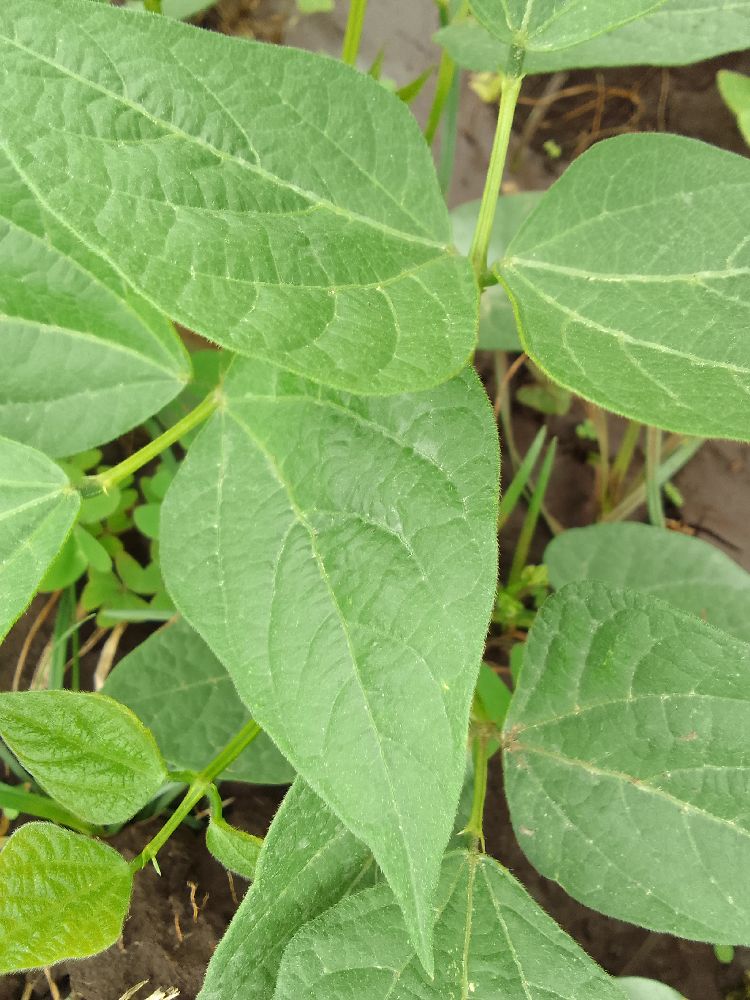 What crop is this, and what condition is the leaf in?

common bean, healthy
